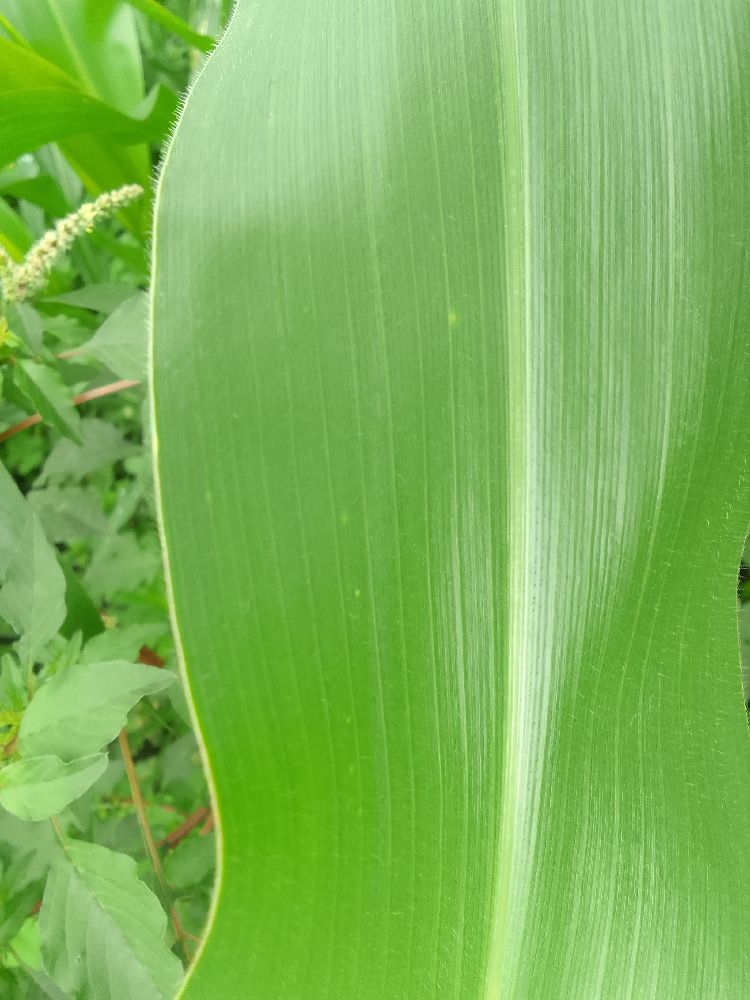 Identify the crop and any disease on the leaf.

maize, healthy
